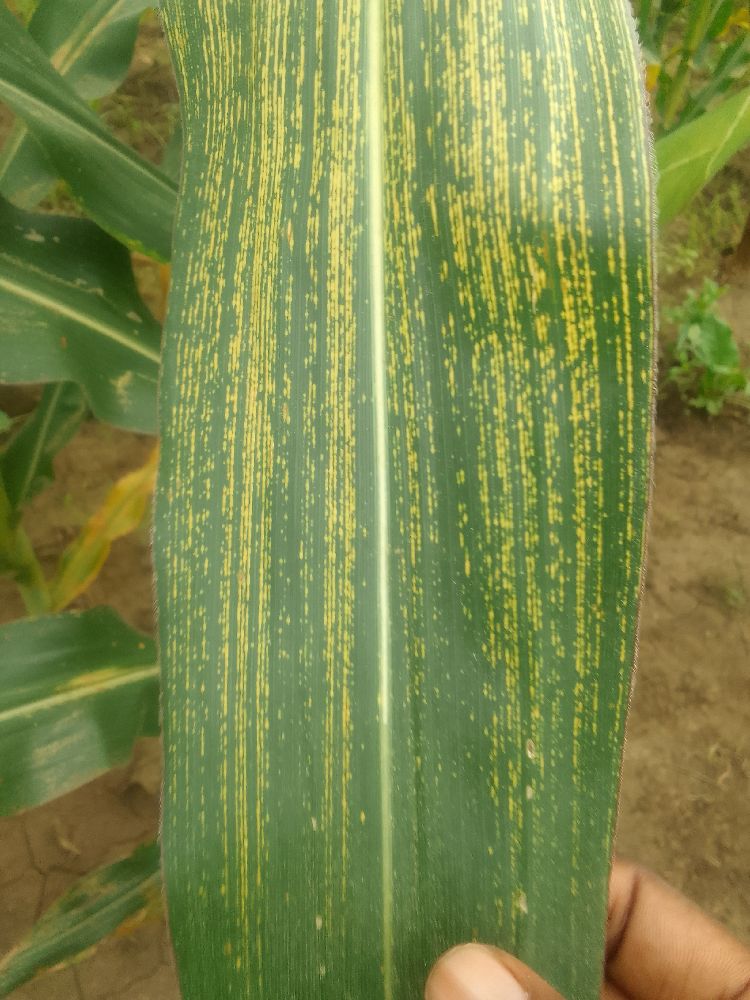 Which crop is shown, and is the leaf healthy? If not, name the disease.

maize, maize streak virus
